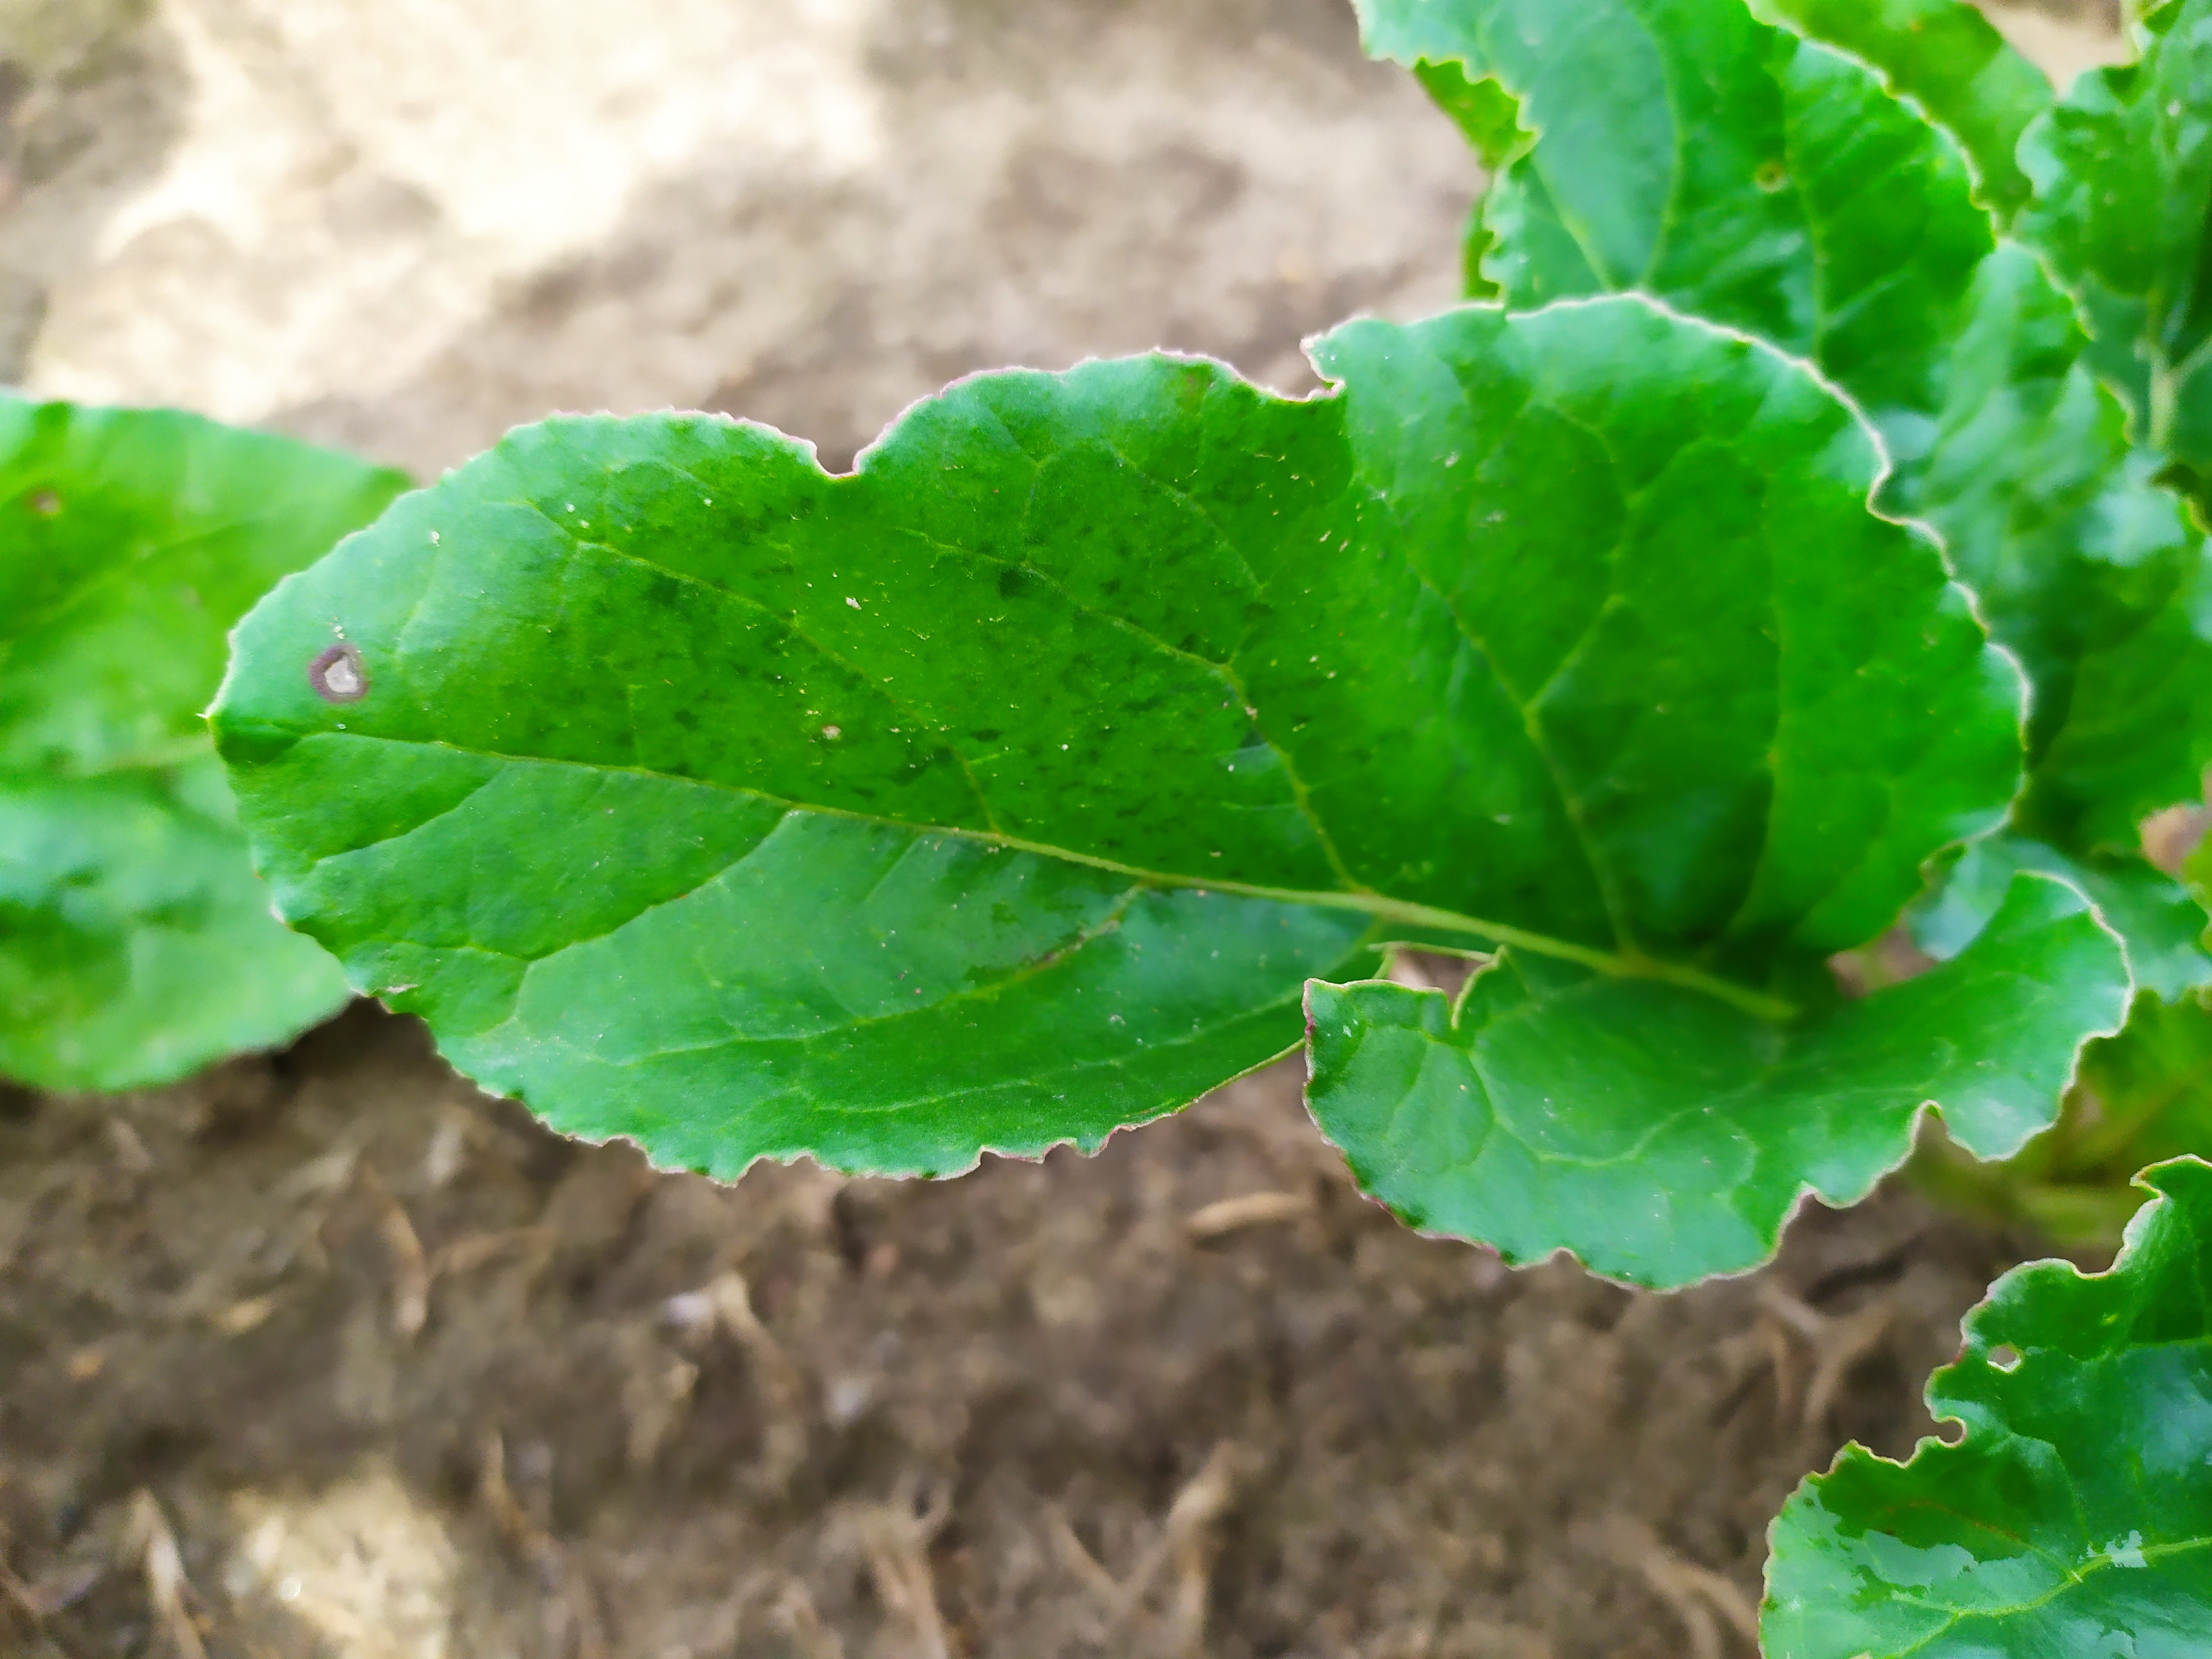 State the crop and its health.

beet, cercospora
